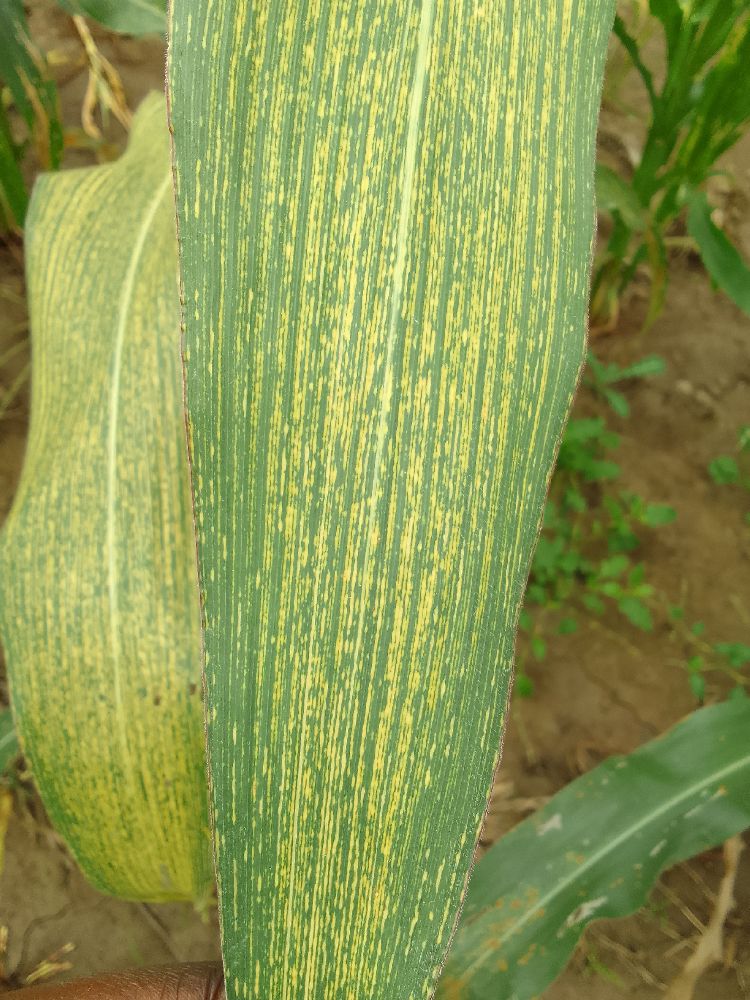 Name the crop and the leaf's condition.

maize, maize streak virus
